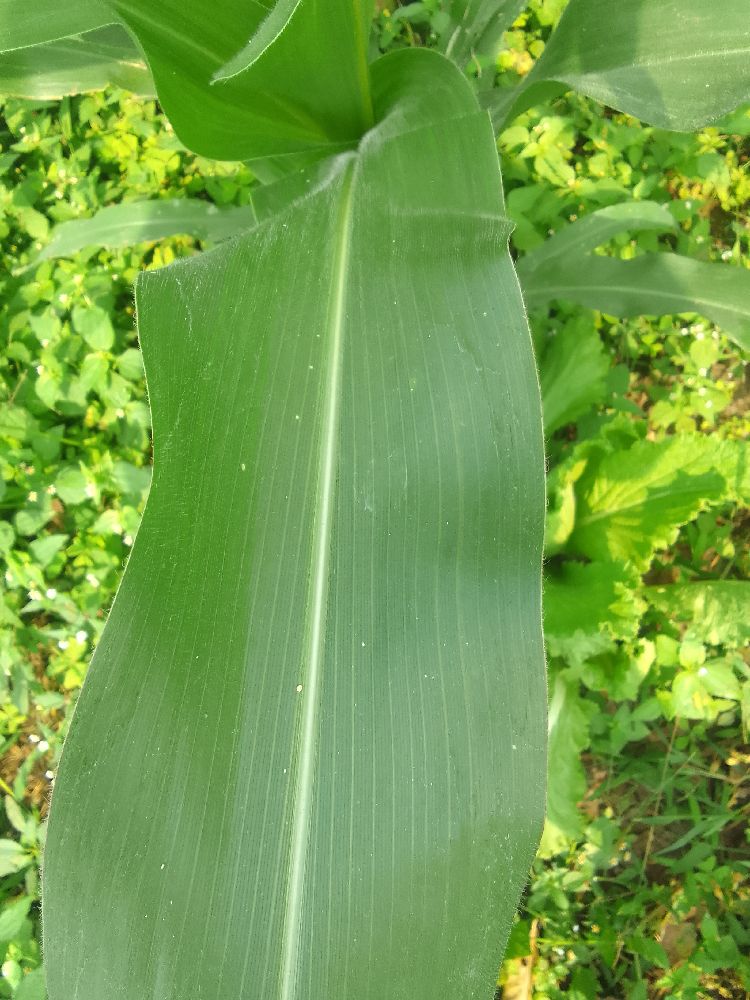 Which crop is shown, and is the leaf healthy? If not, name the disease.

maize, healthy
